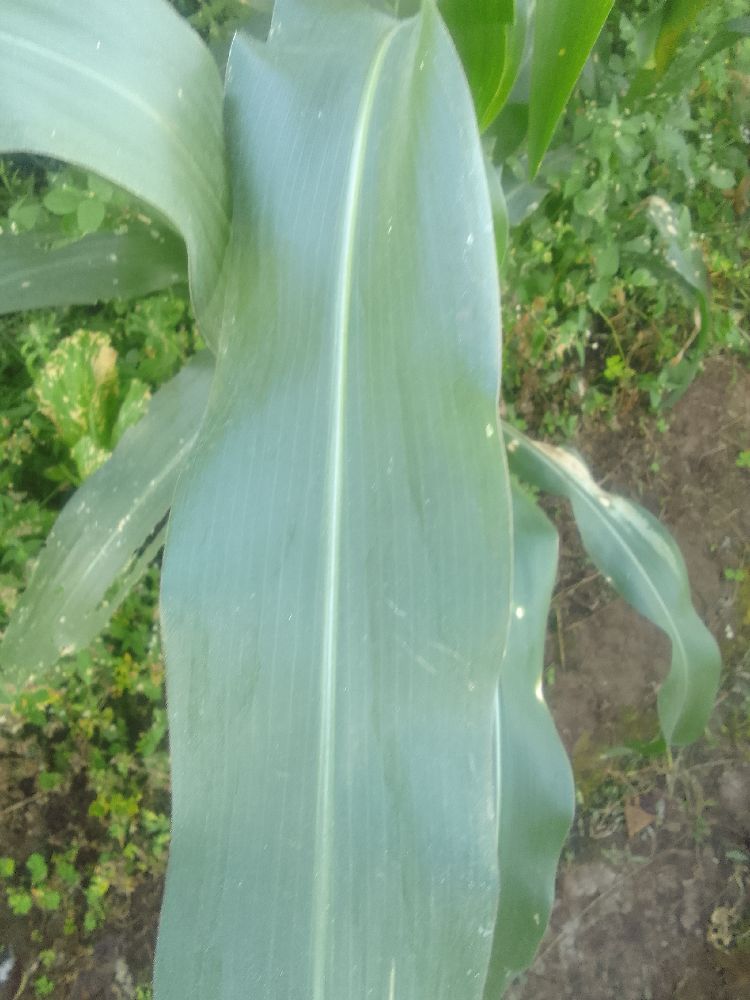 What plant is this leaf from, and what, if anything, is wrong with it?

maize, healthy
